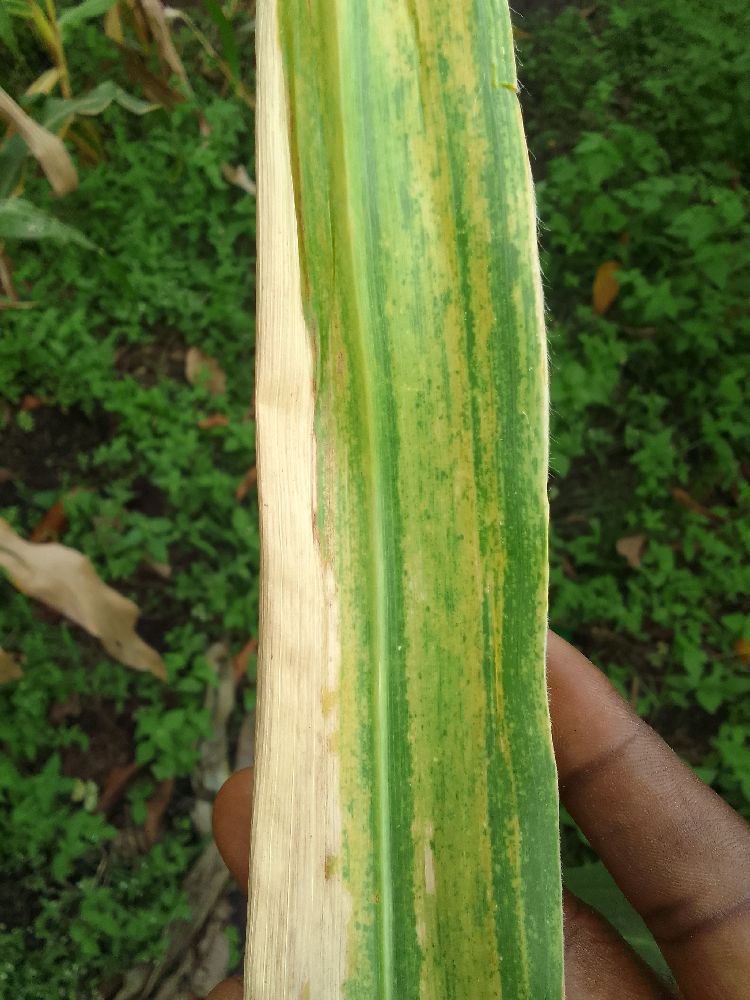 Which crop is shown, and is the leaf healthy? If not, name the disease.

maize, maize lethal necrosis
